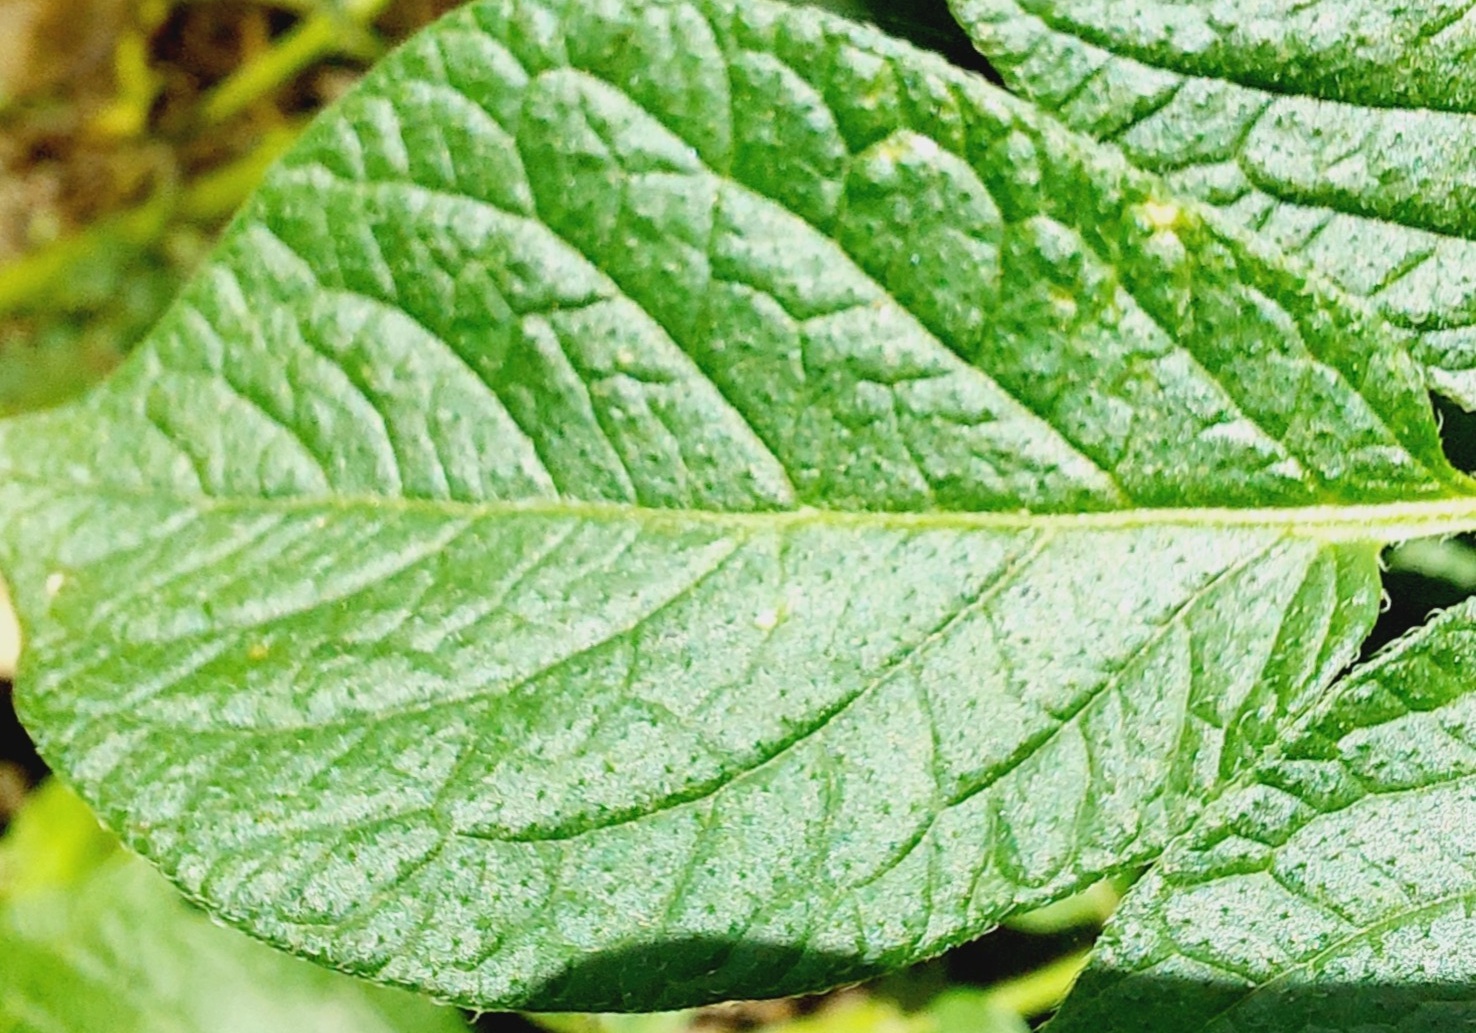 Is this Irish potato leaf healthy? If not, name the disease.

healthy
